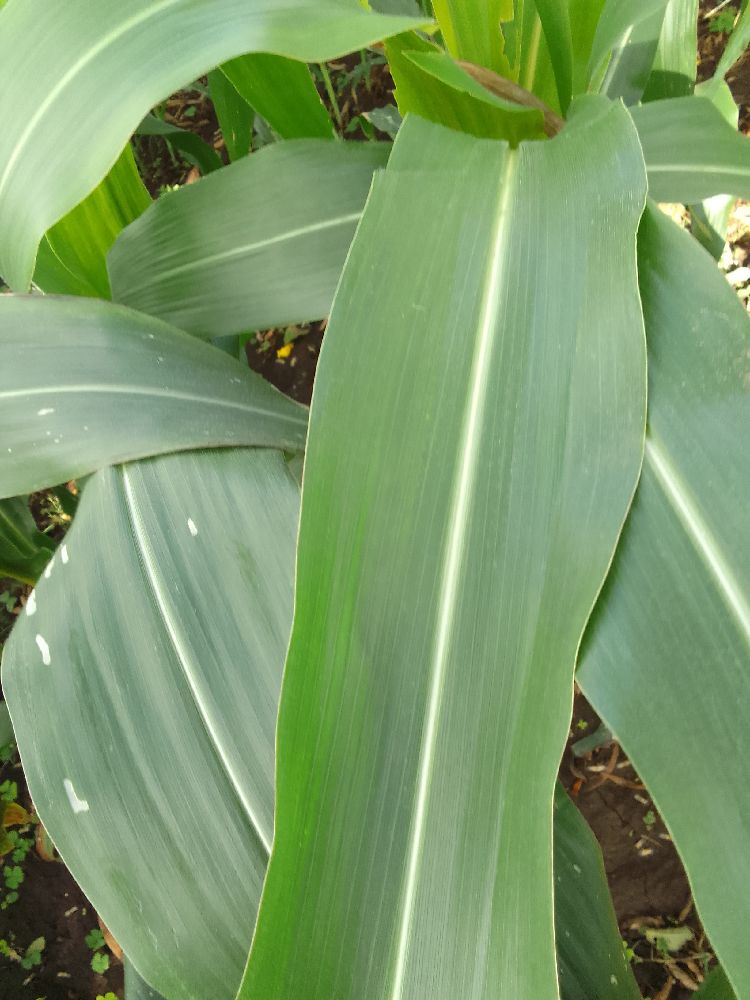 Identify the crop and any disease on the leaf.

maize, healthy
